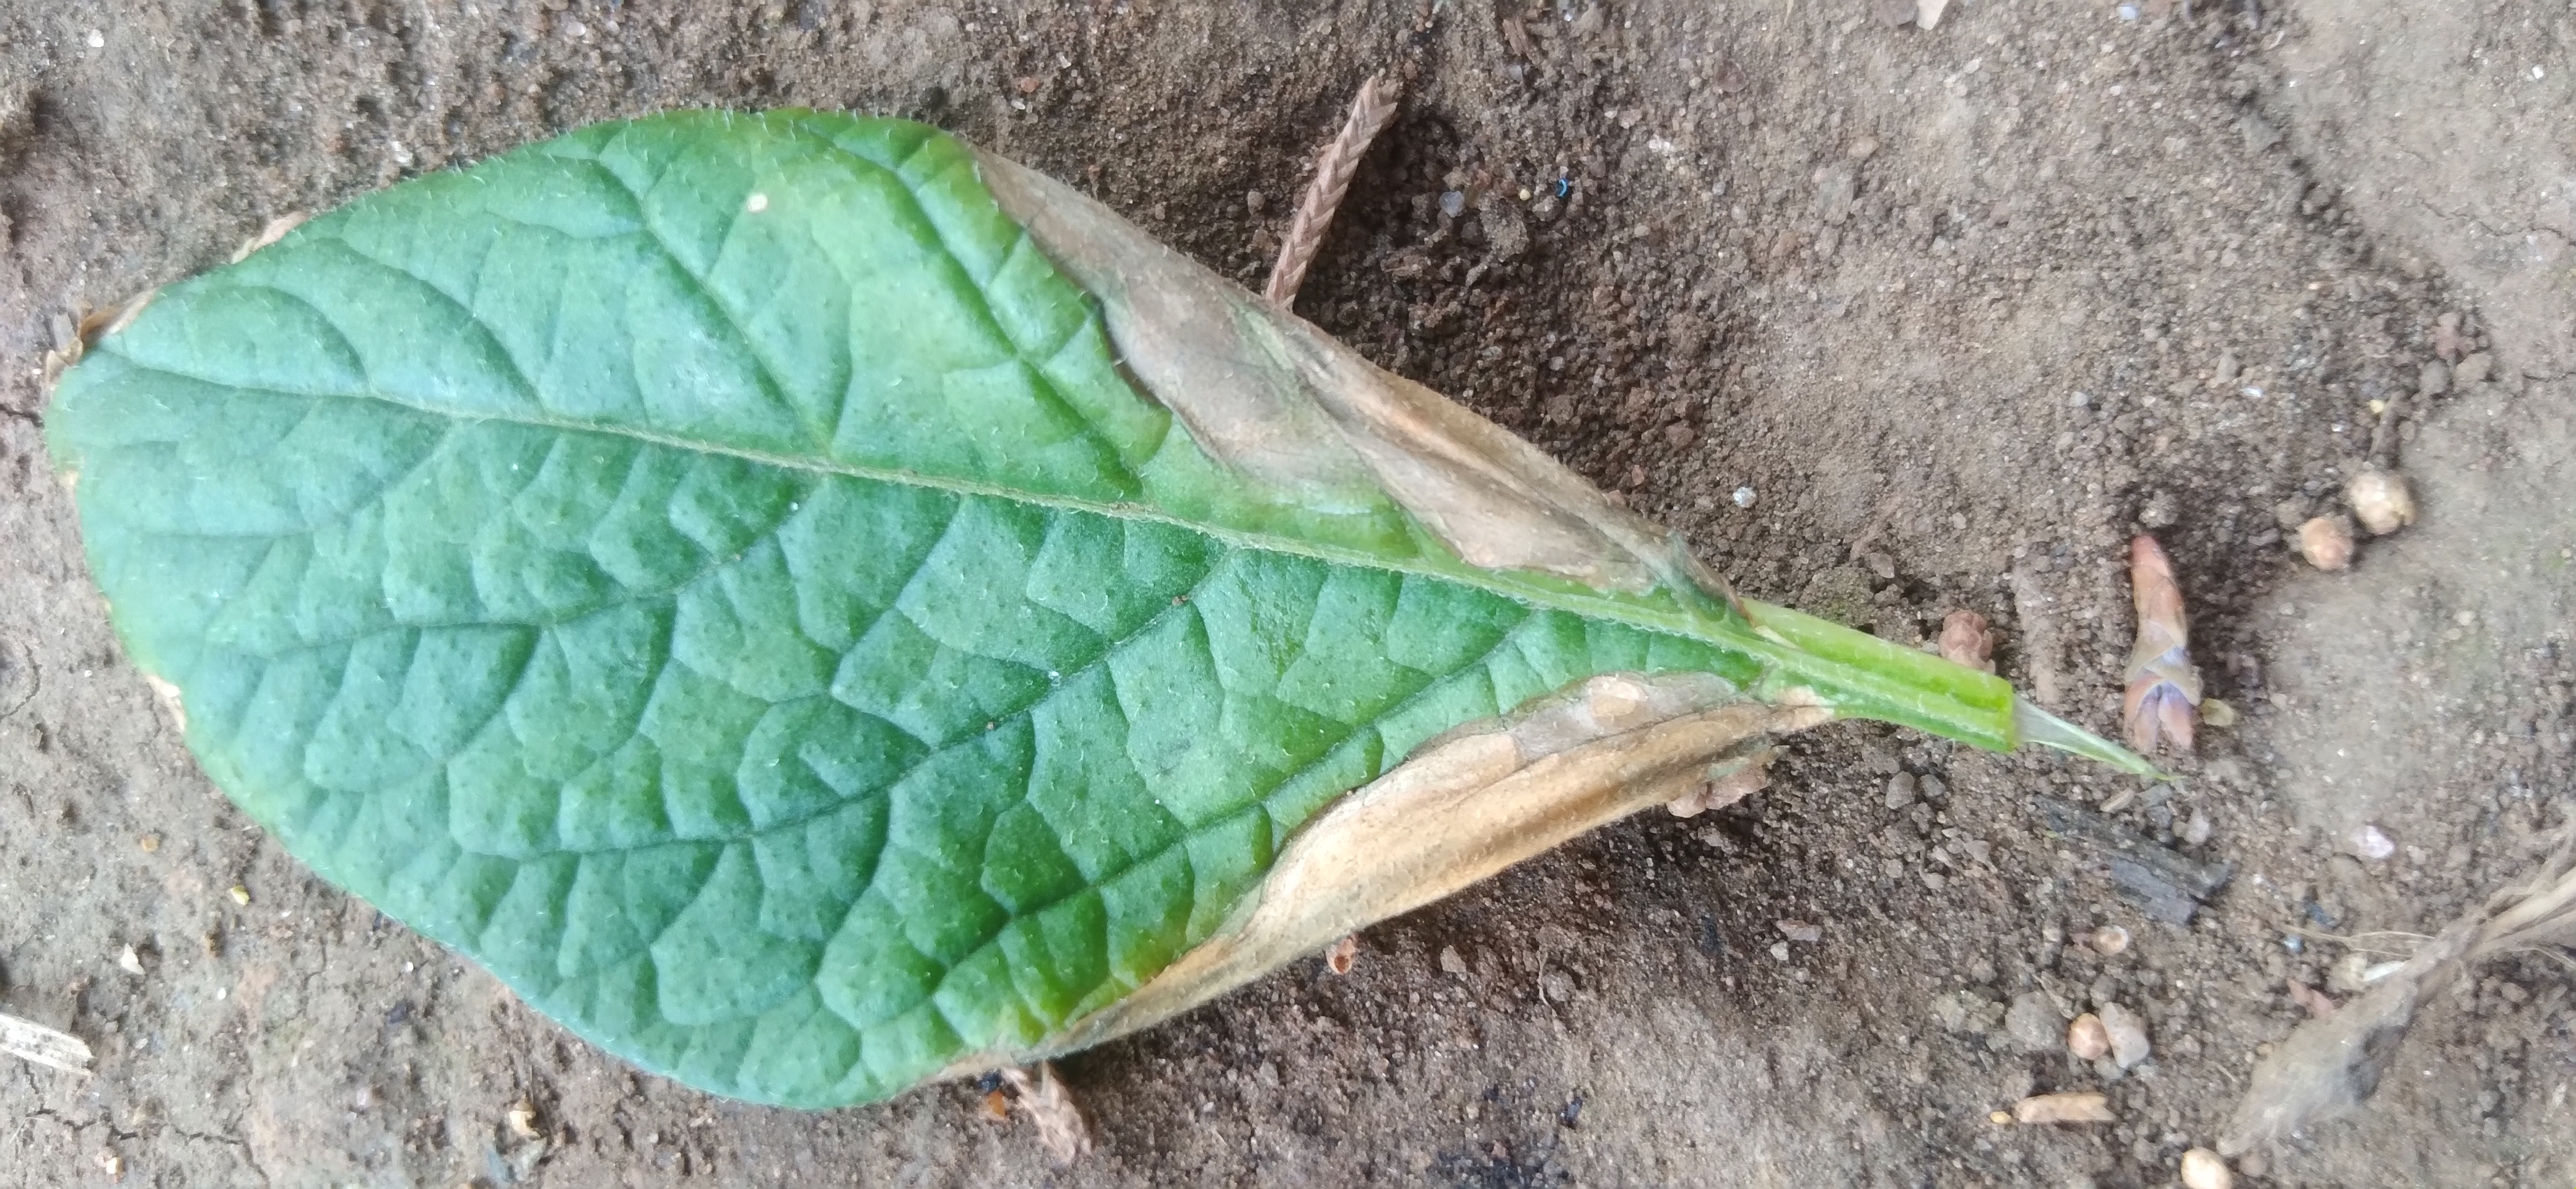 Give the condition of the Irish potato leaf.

early blight
